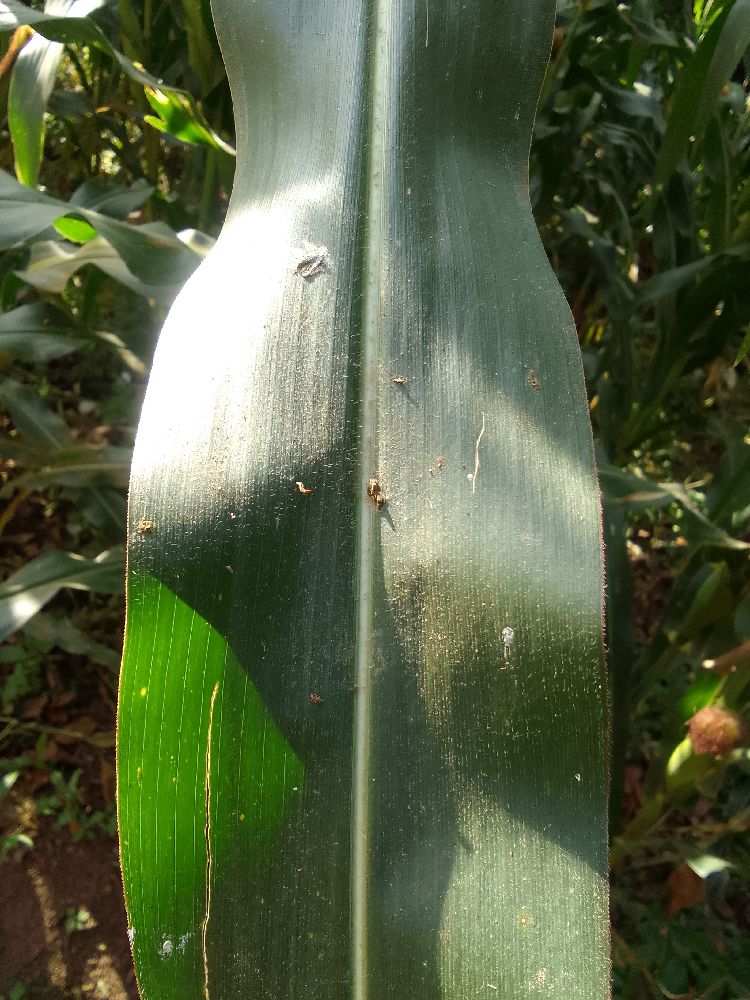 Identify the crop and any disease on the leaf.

maize, healthy
